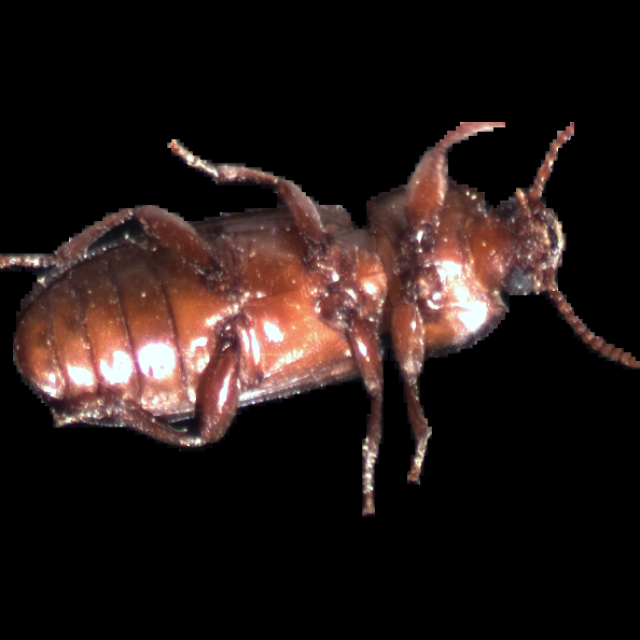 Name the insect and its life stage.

mealworm beetle
